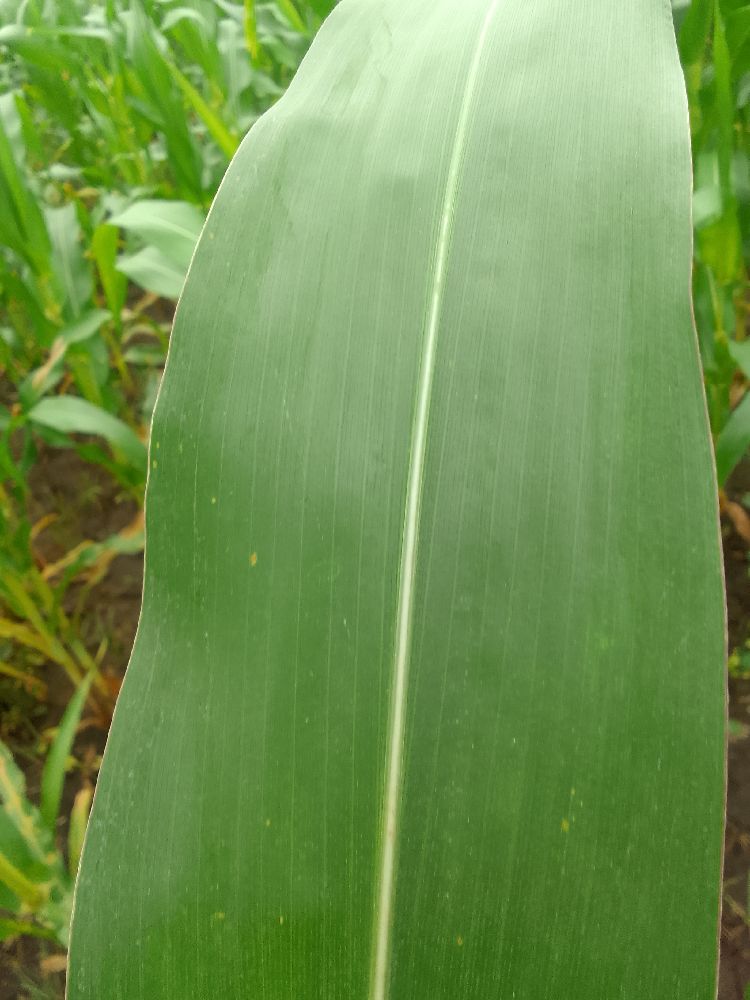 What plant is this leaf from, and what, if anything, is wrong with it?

maize, healthy
